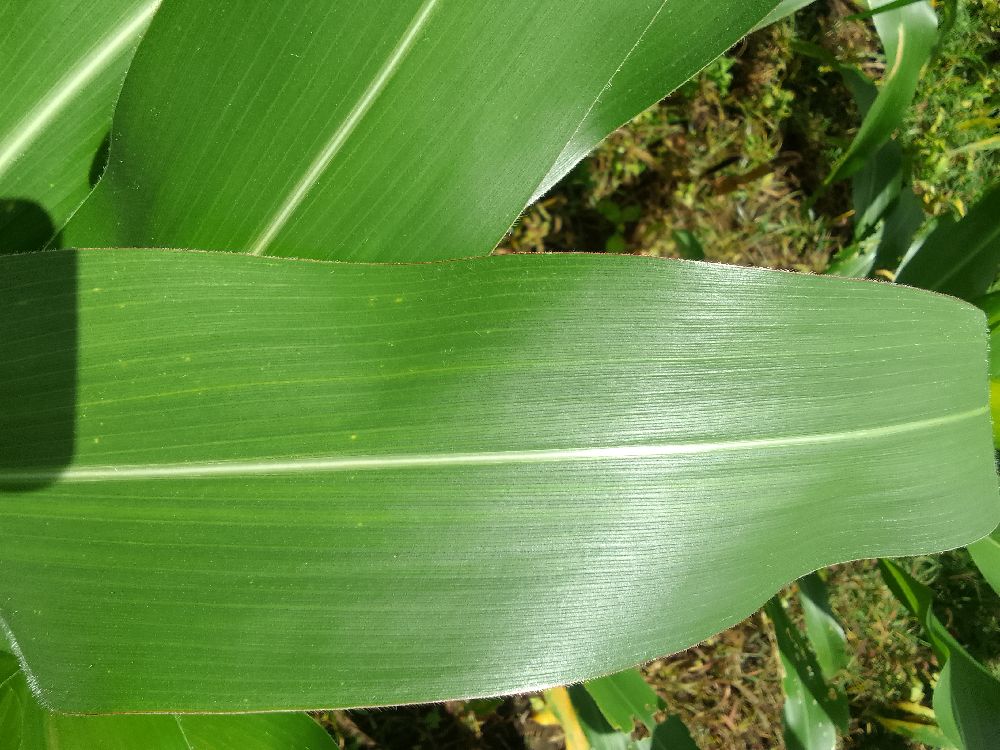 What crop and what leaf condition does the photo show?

maize, healthy
